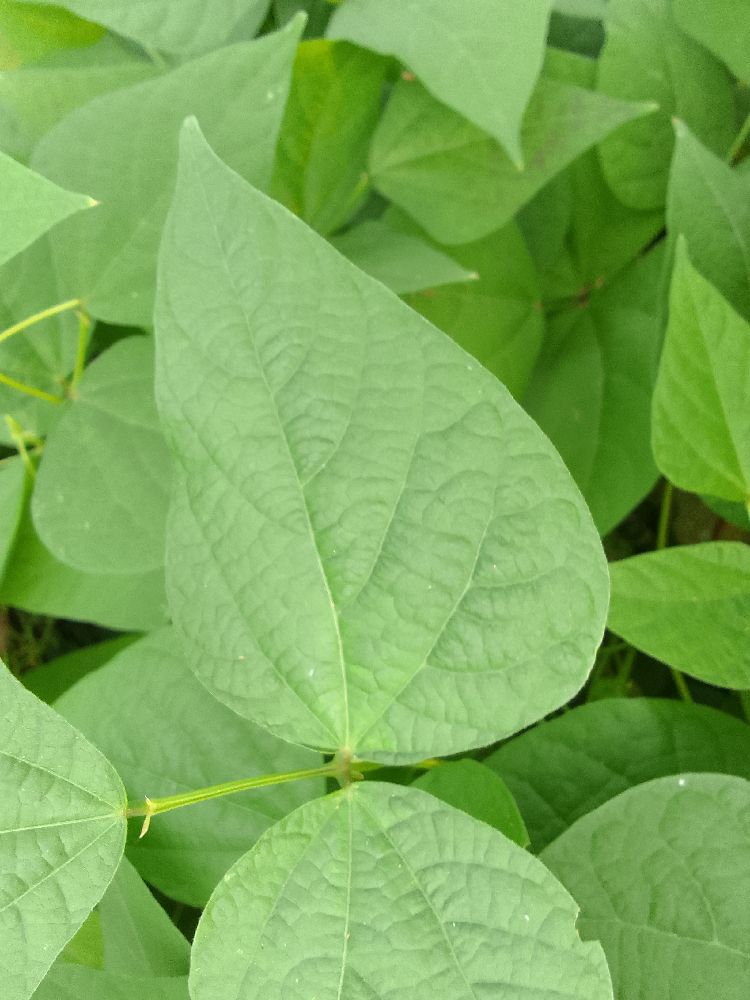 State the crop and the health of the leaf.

common bean, healthy
